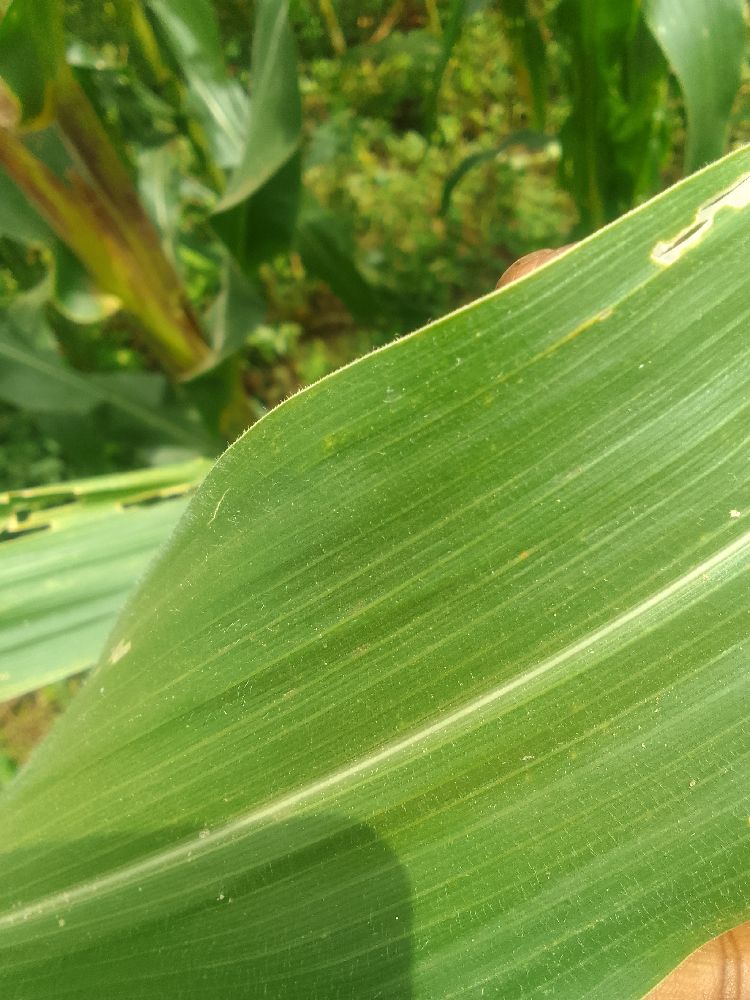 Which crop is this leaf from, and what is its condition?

maize, healthy
